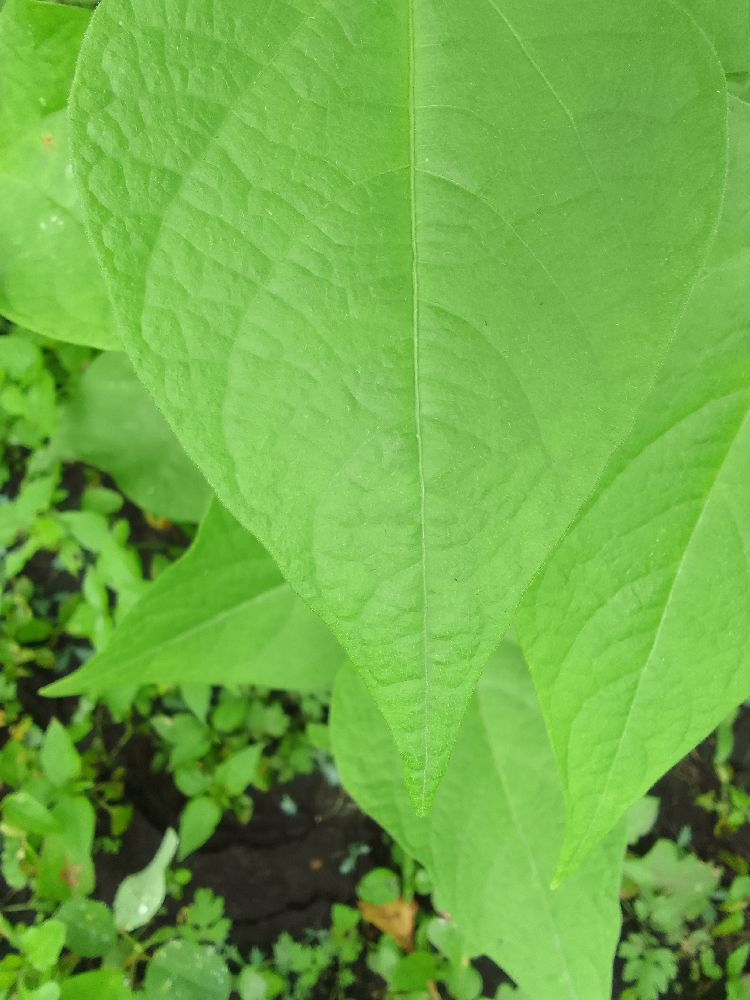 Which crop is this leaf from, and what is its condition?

common bean, healthy
